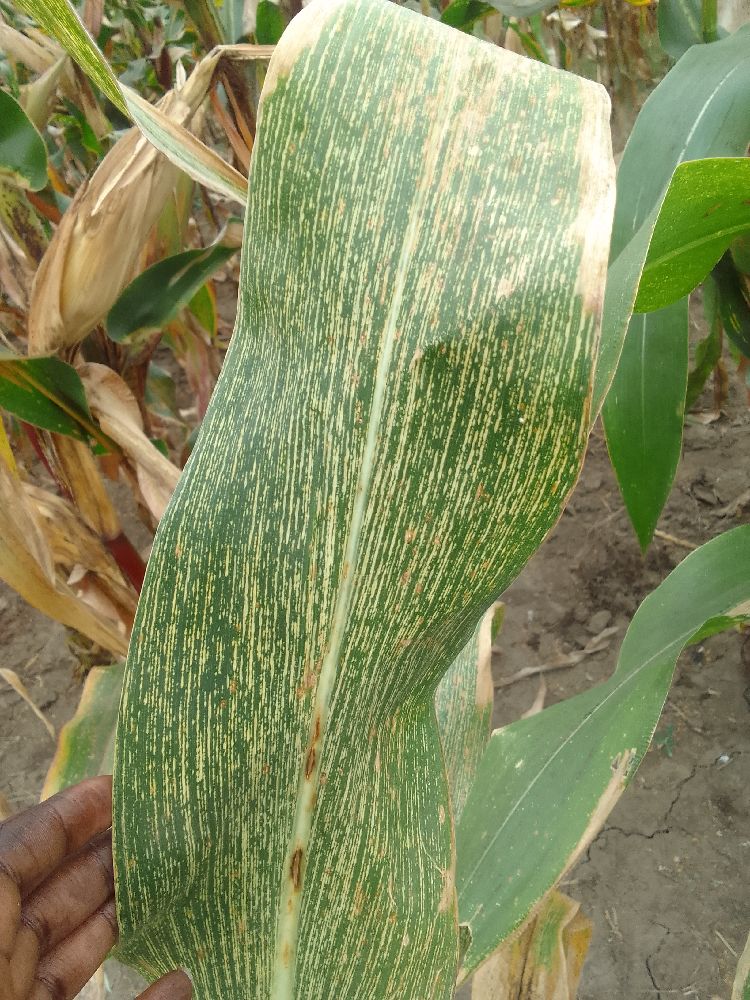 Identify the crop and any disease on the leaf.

maize, maize streak virus
